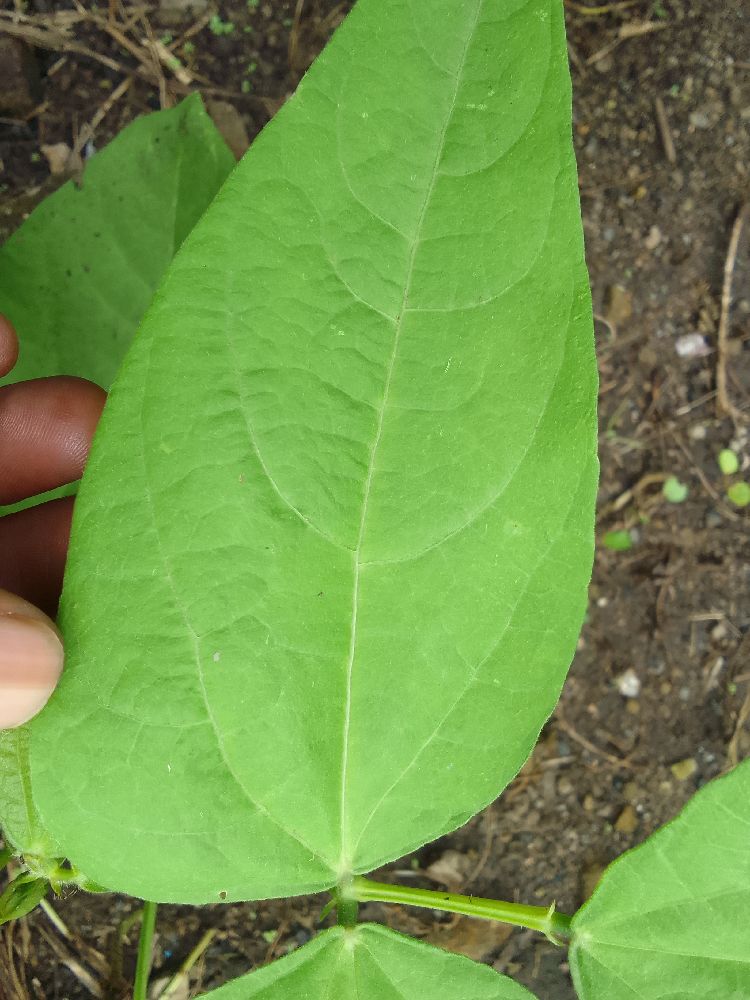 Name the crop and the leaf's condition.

common bean, healthy
